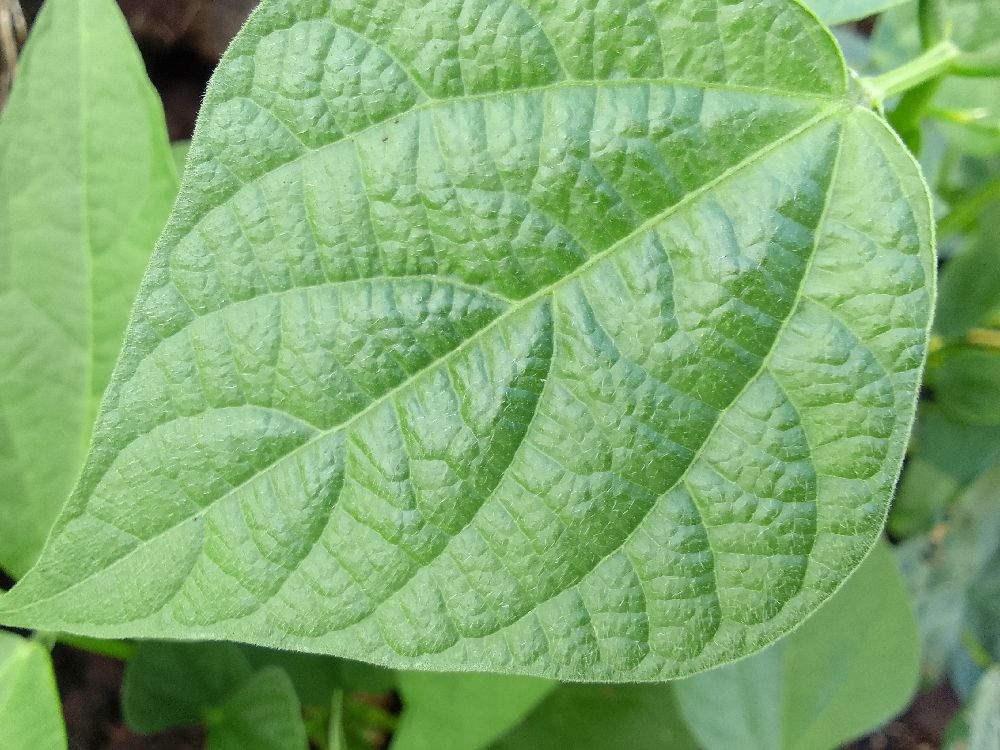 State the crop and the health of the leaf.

common bean, healthy
